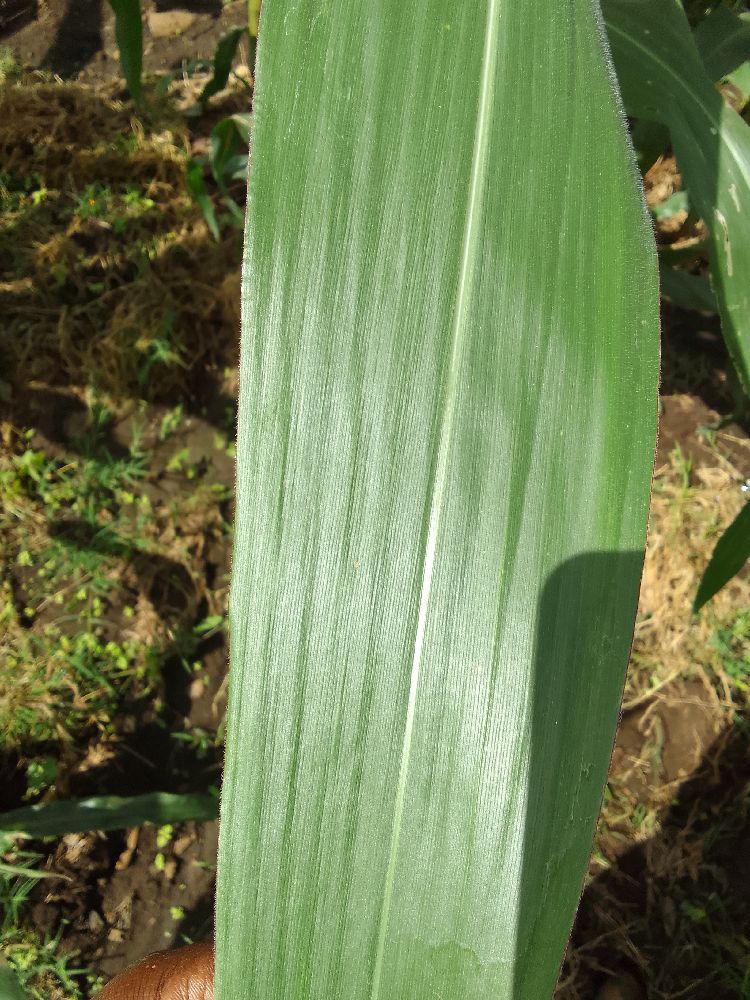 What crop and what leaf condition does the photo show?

maize, maize lethal necrosis
